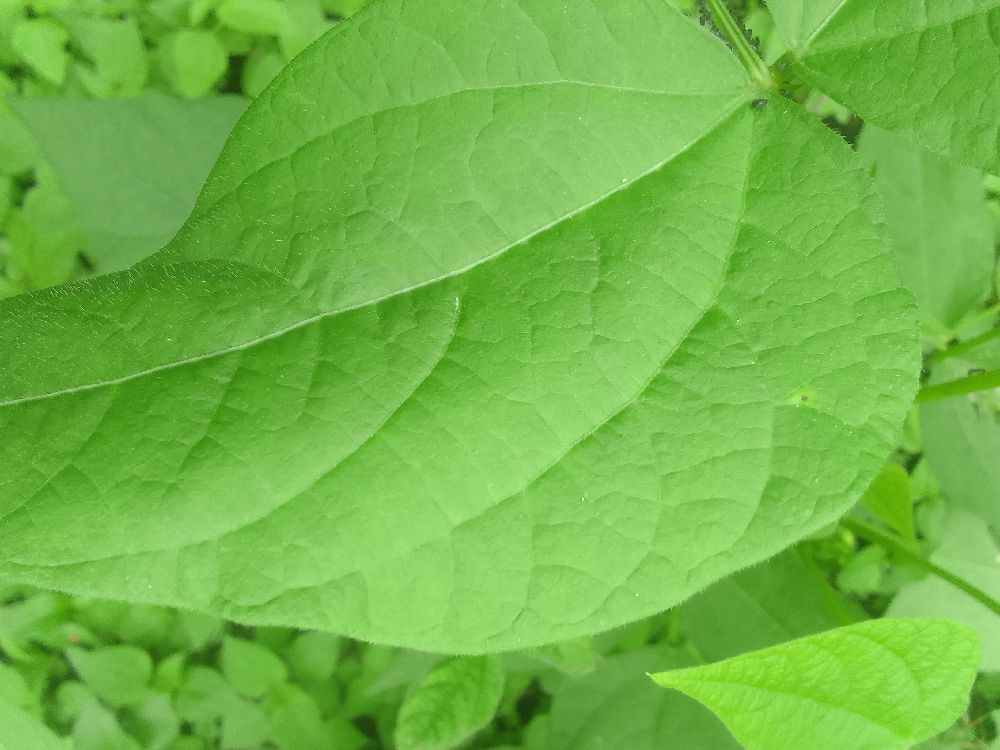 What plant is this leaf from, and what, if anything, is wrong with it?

common bean, healthy
